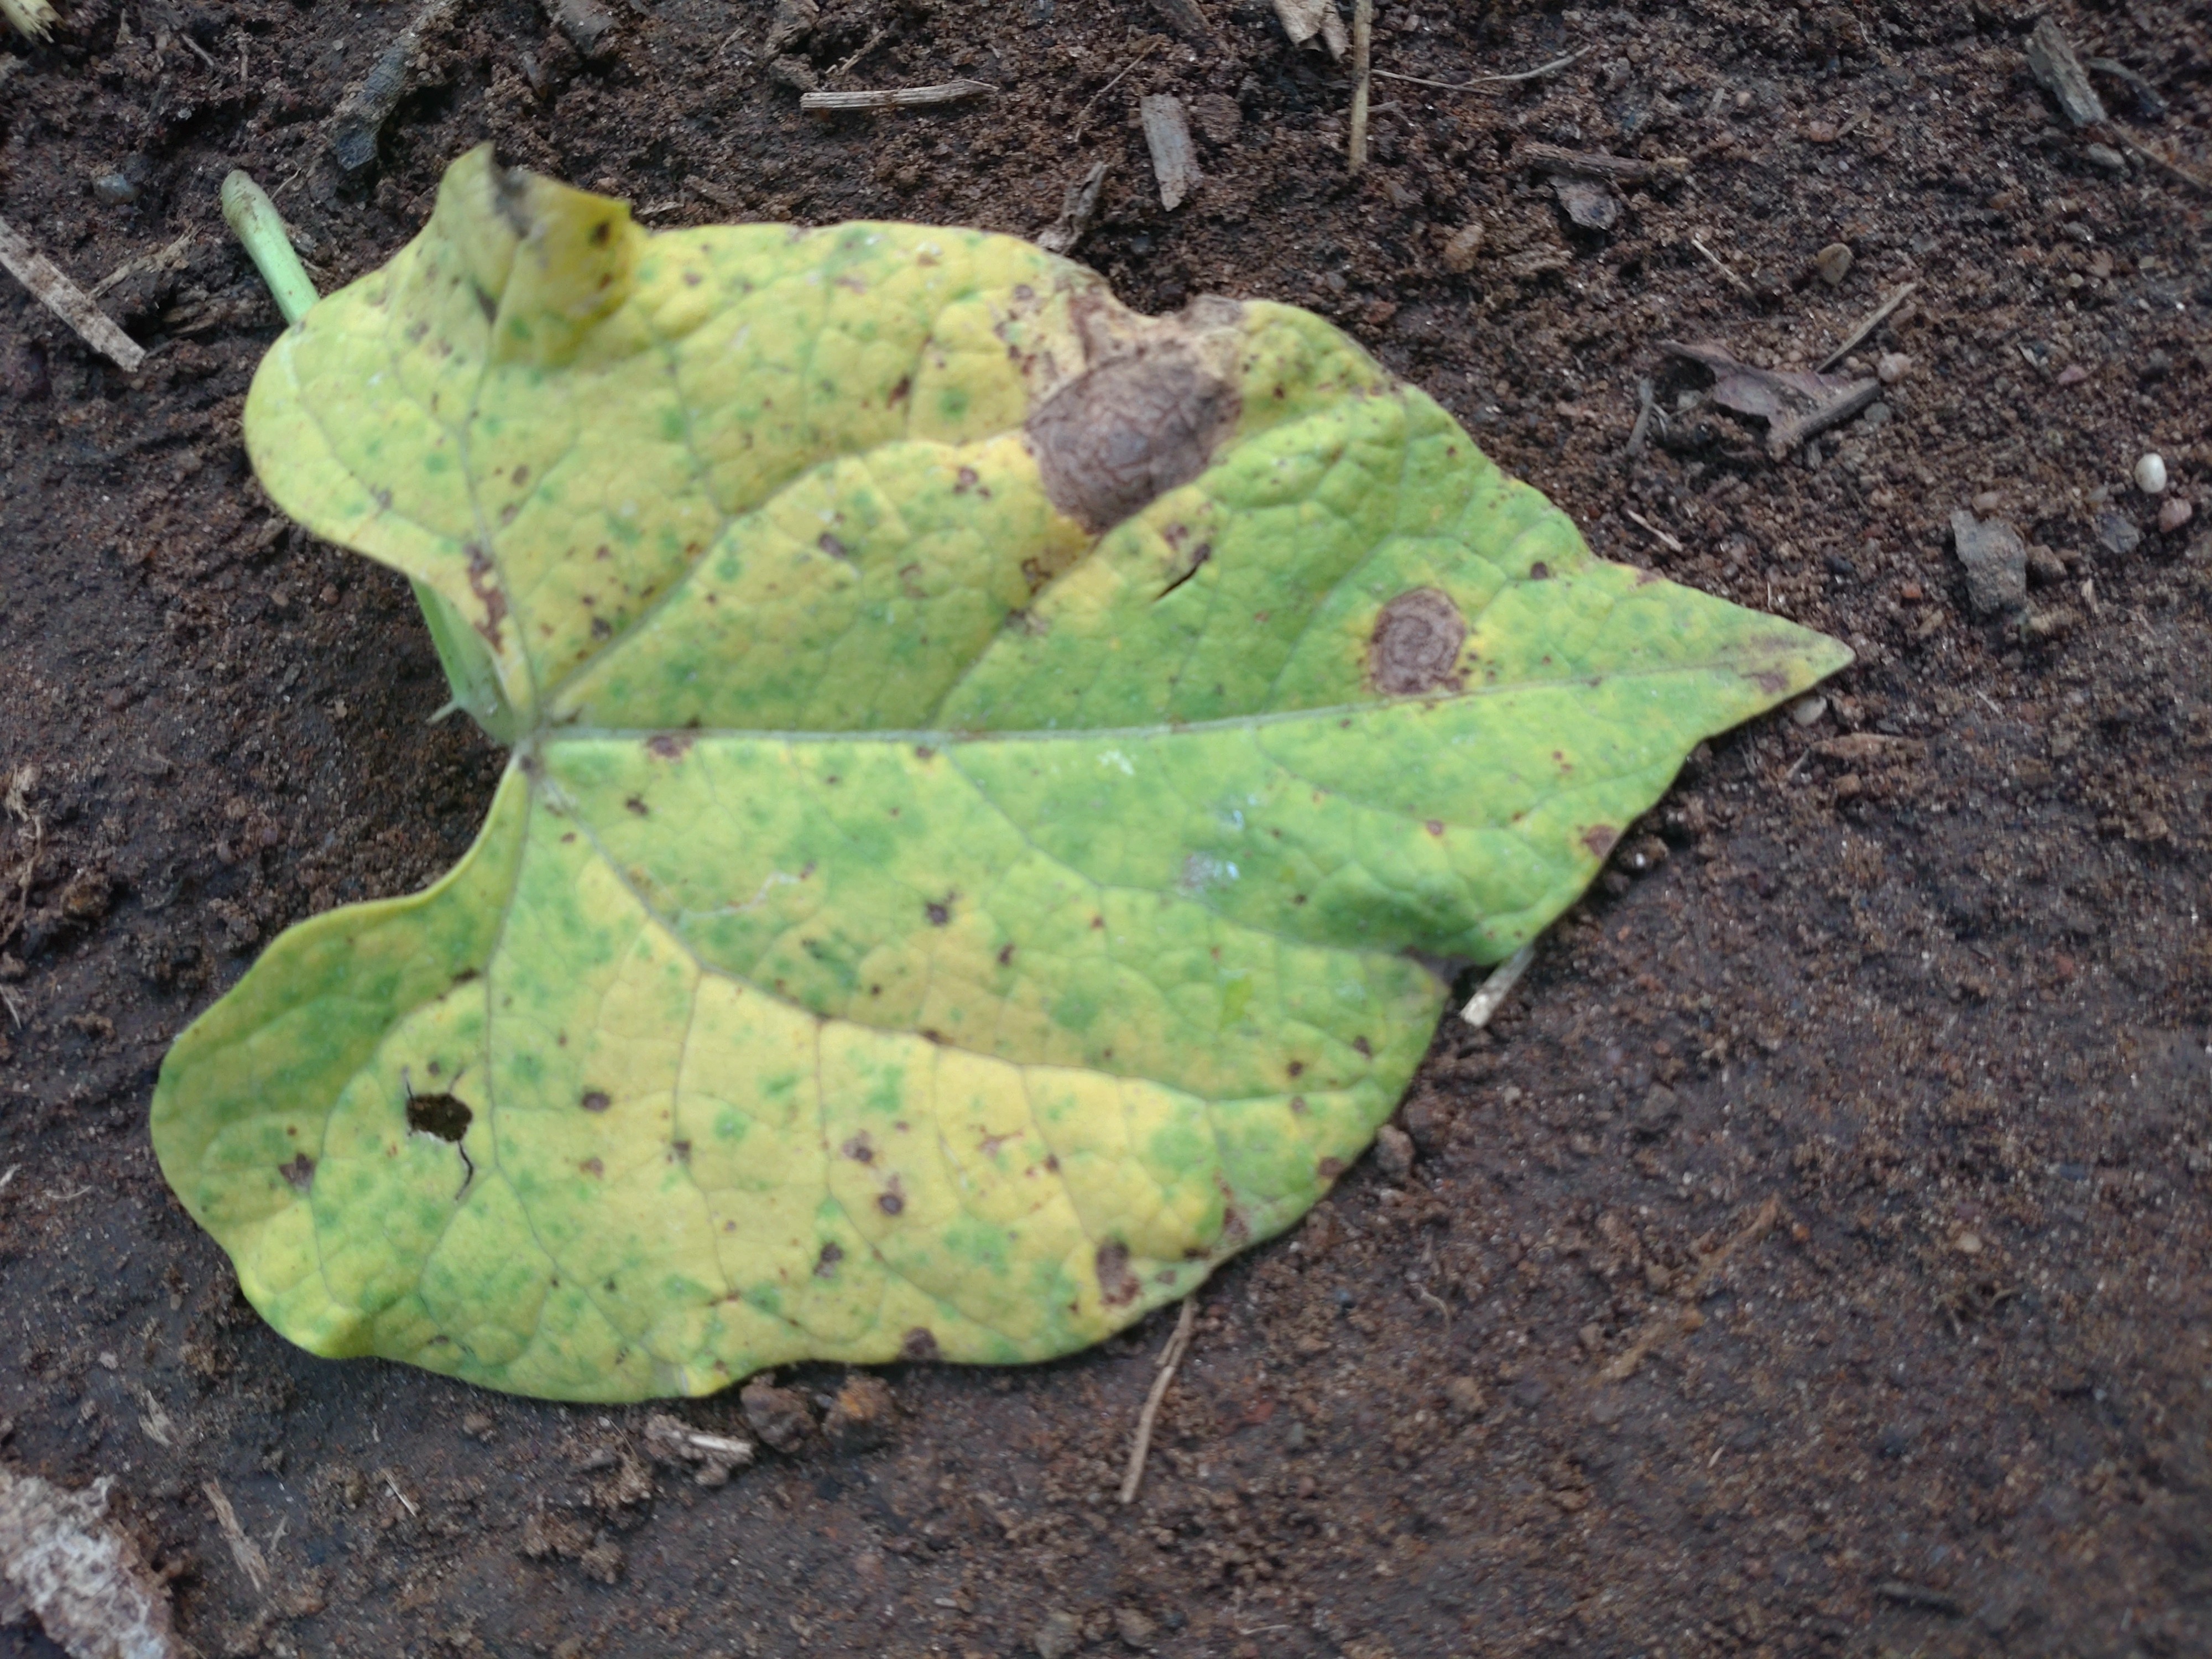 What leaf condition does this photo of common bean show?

anthracnose
